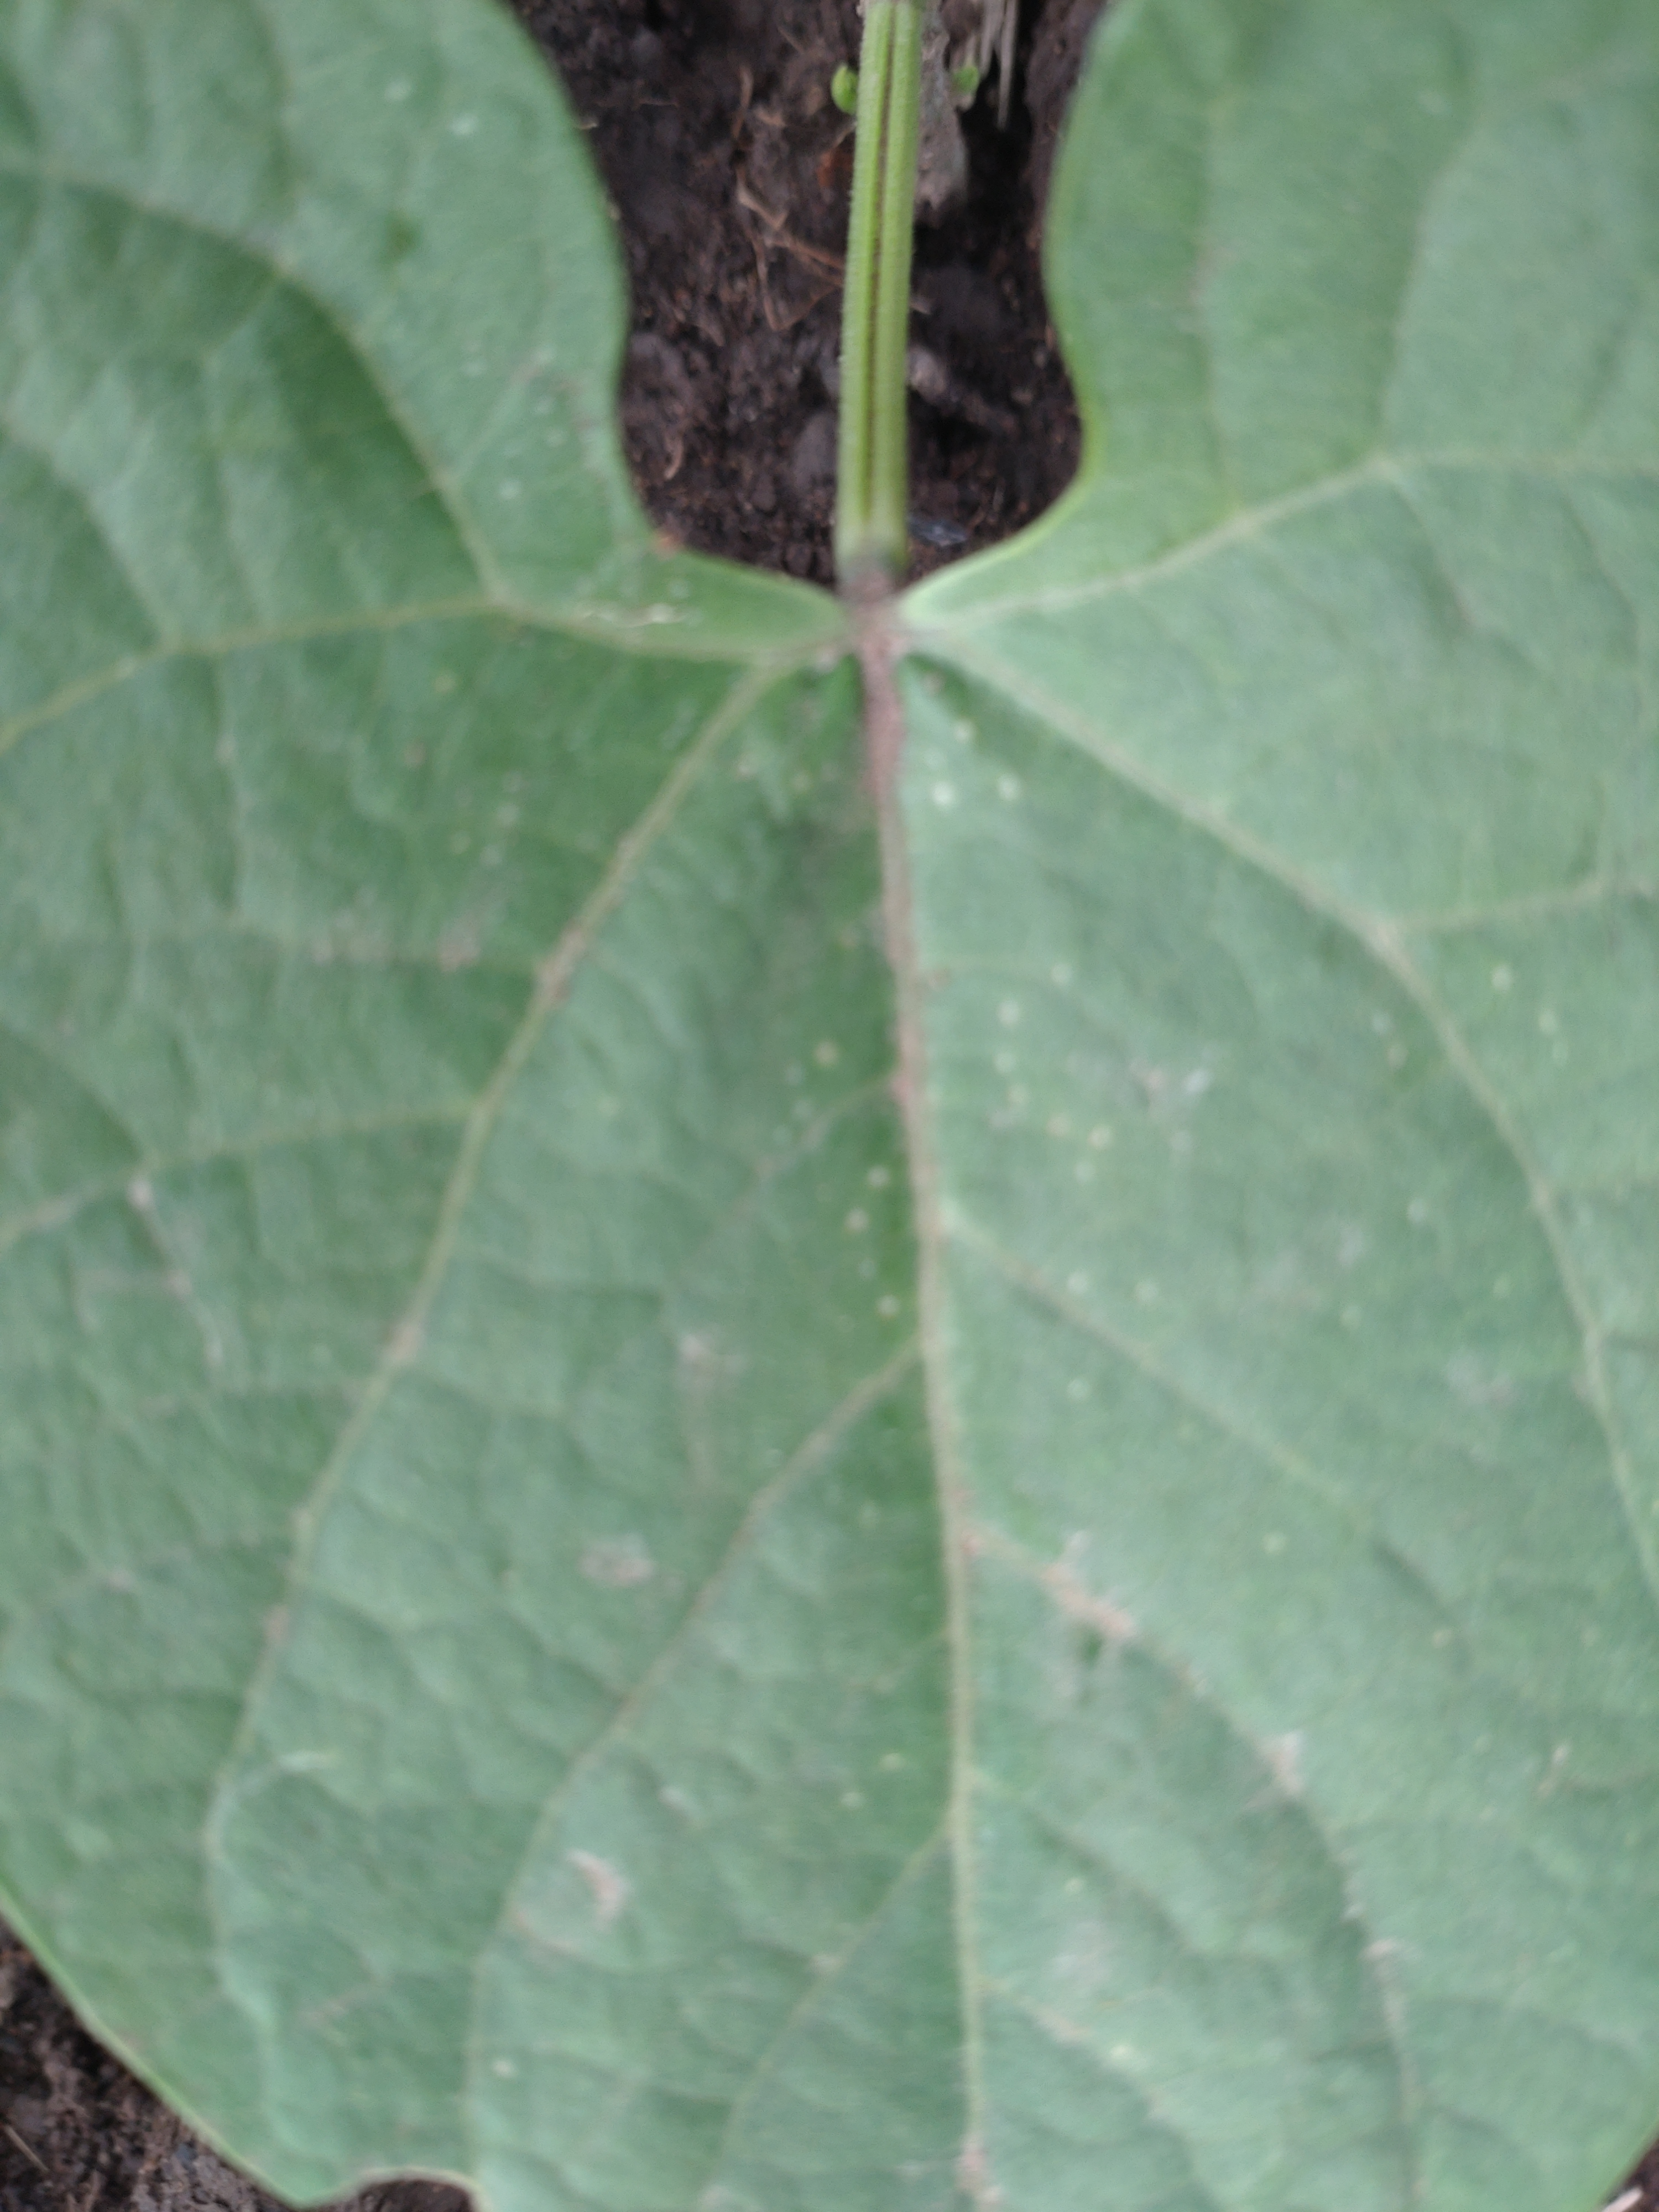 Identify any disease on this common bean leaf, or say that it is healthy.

healthy
